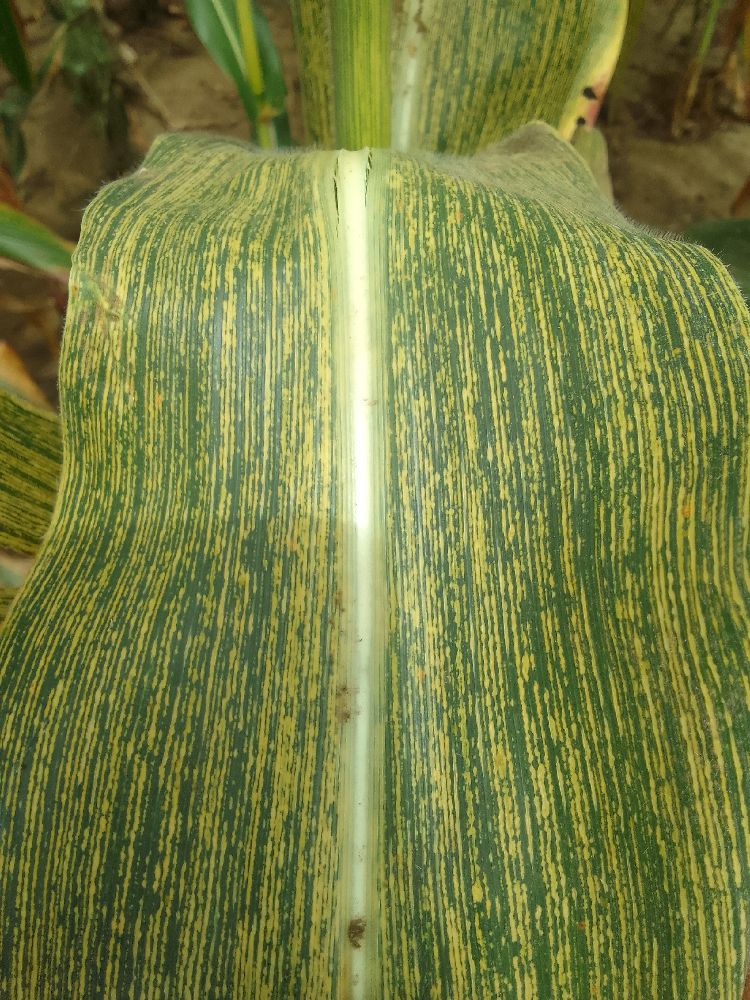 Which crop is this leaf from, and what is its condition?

maize, maize streak virus
